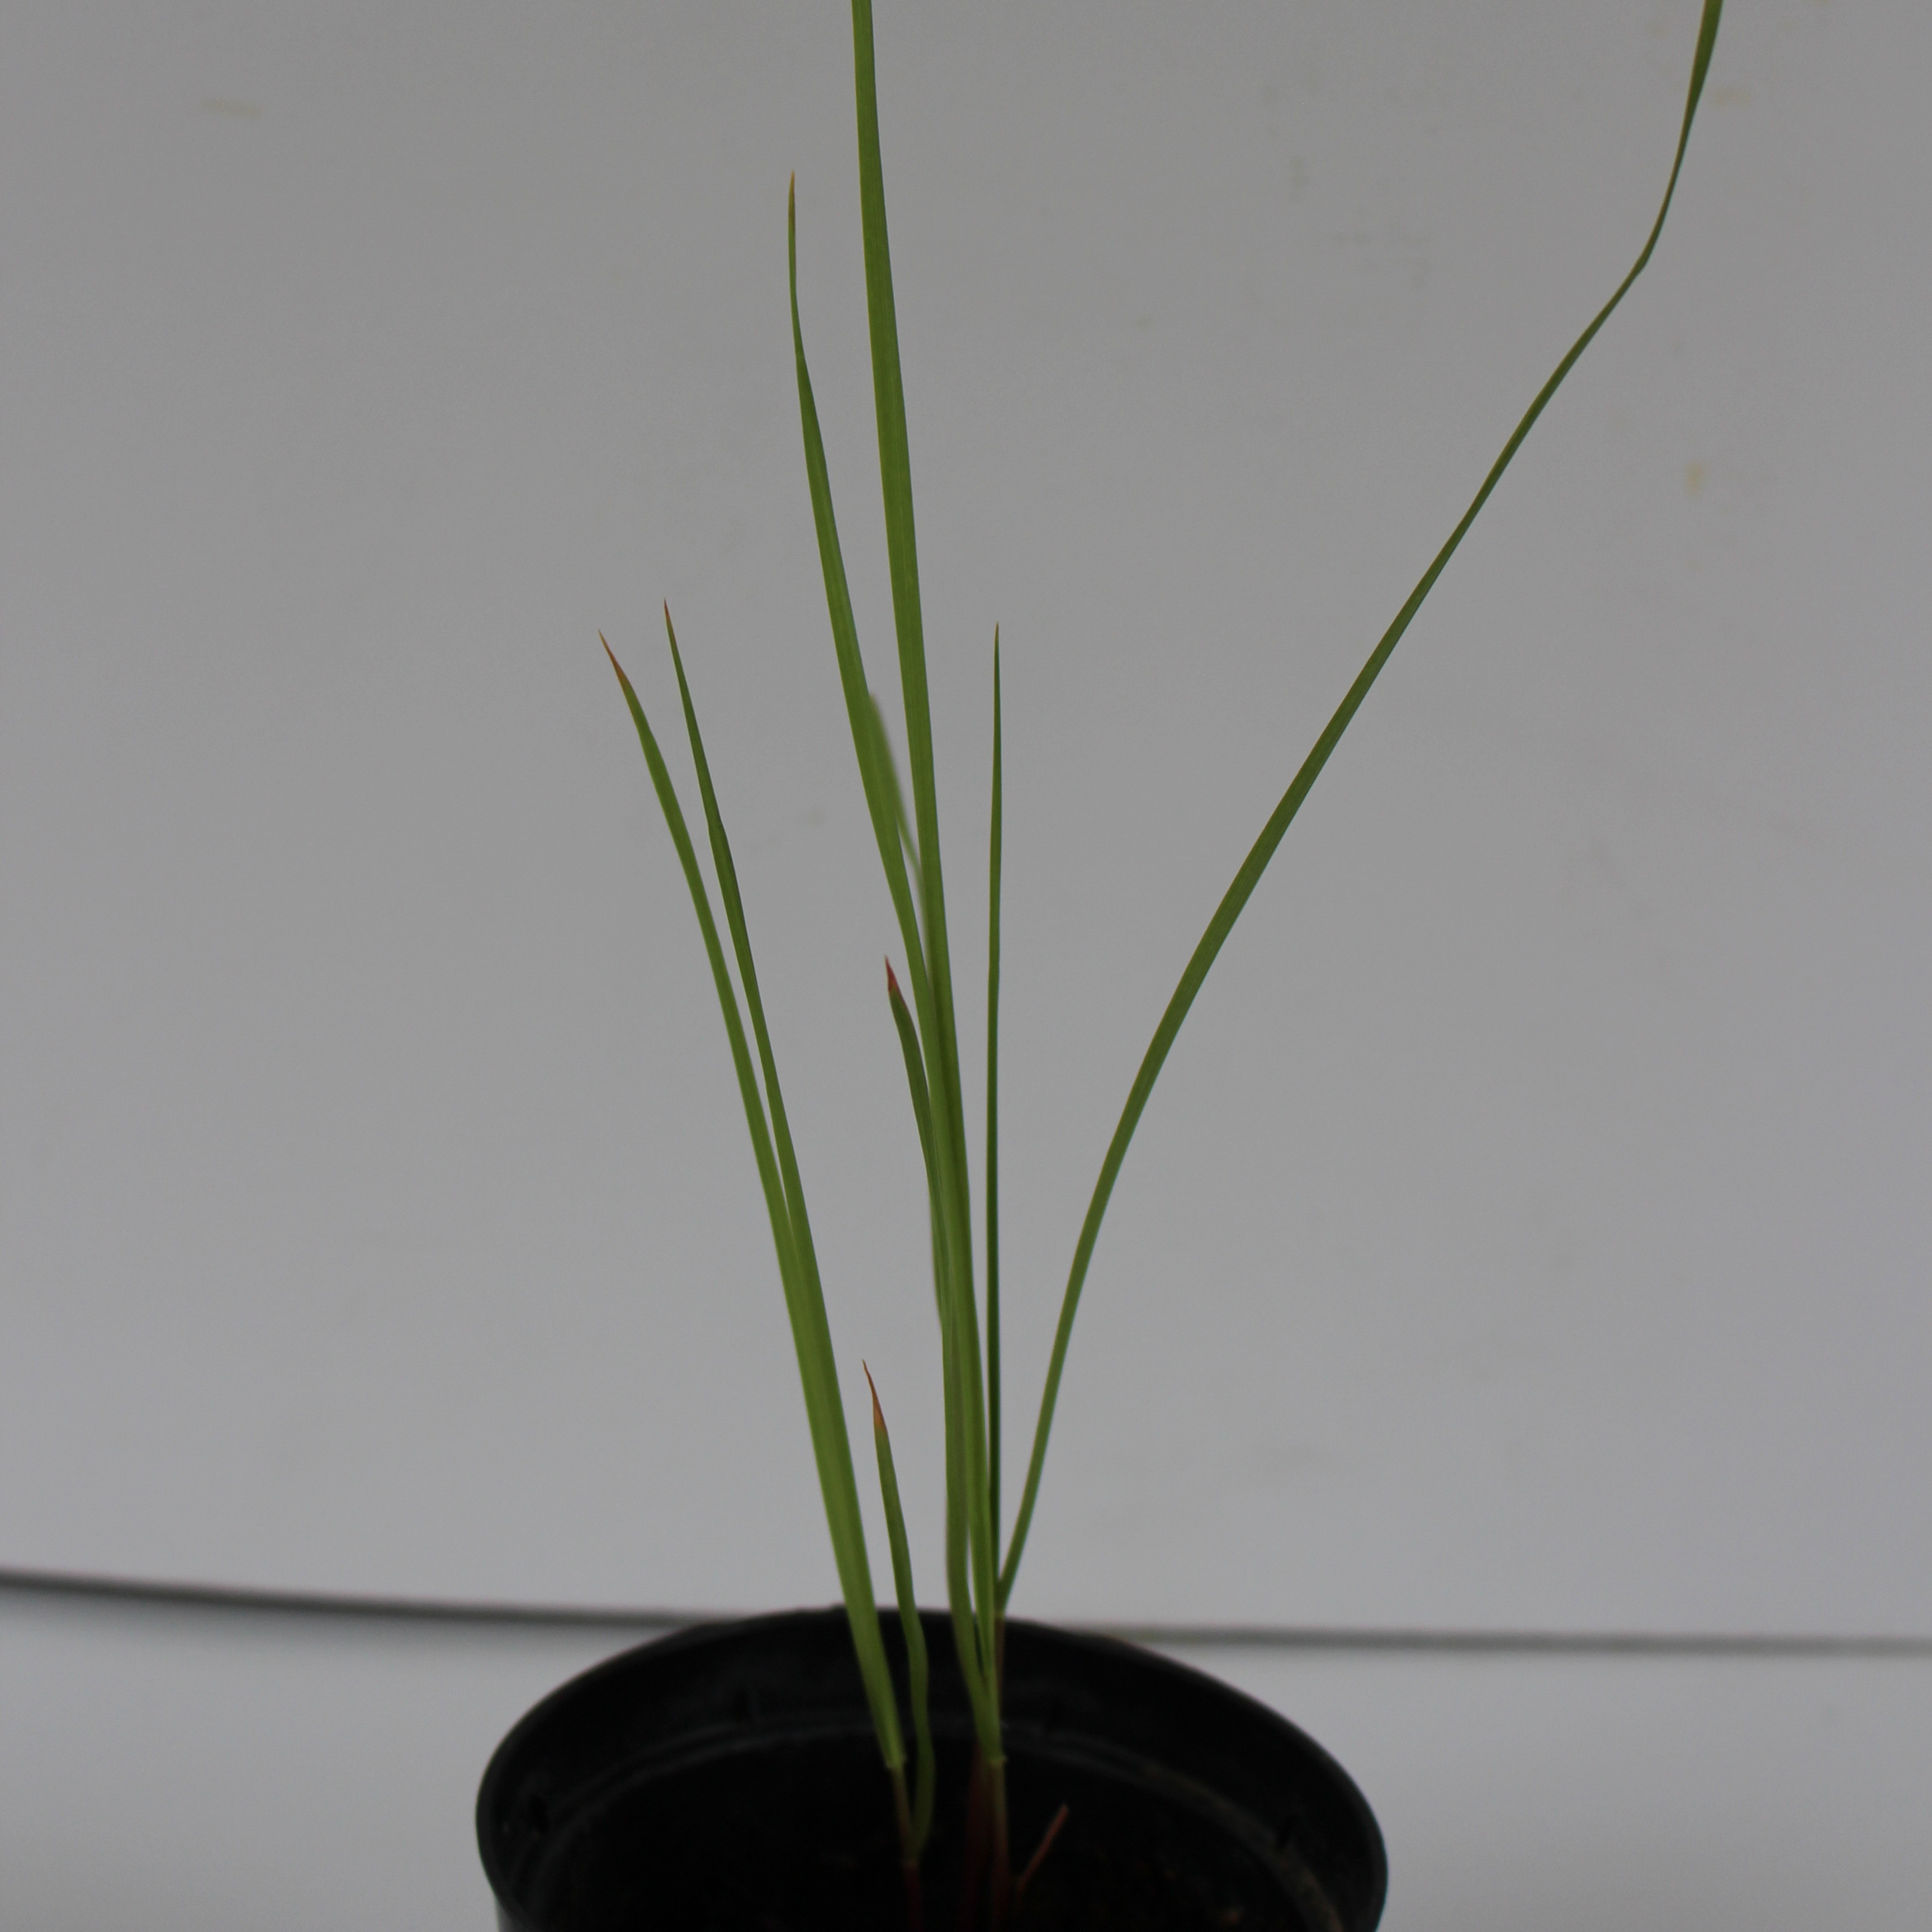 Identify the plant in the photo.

Lolium multiflorum
